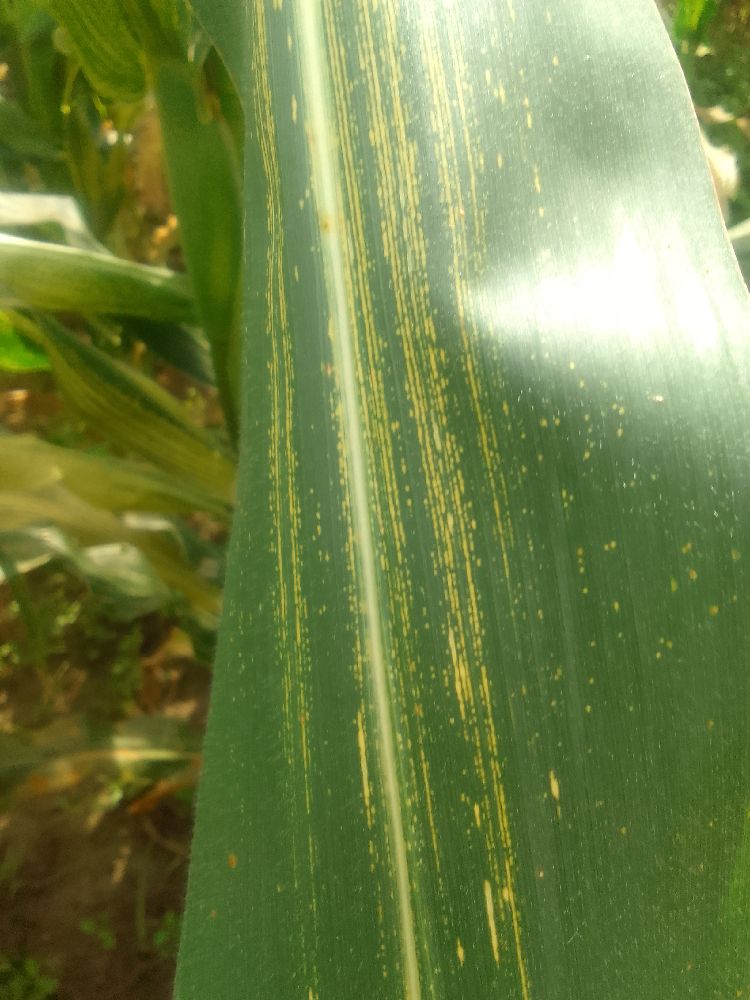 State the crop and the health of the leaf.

maize, maize streak virus
